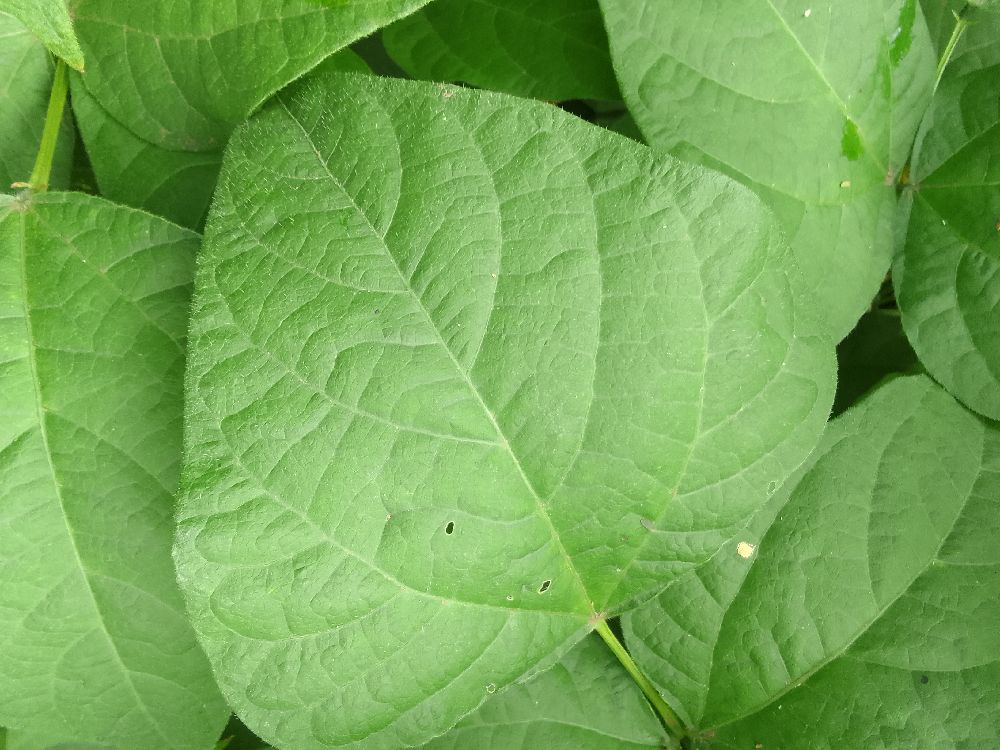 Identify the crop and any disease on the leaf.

common bean, healthy
